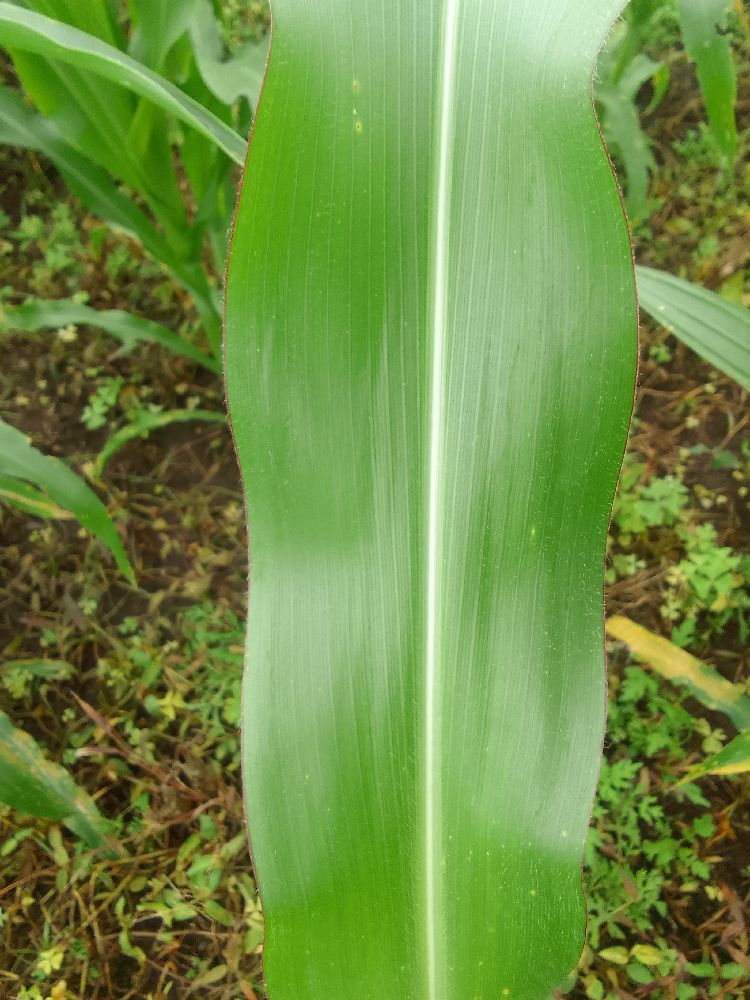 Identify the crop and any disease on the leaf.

maize, healthy
